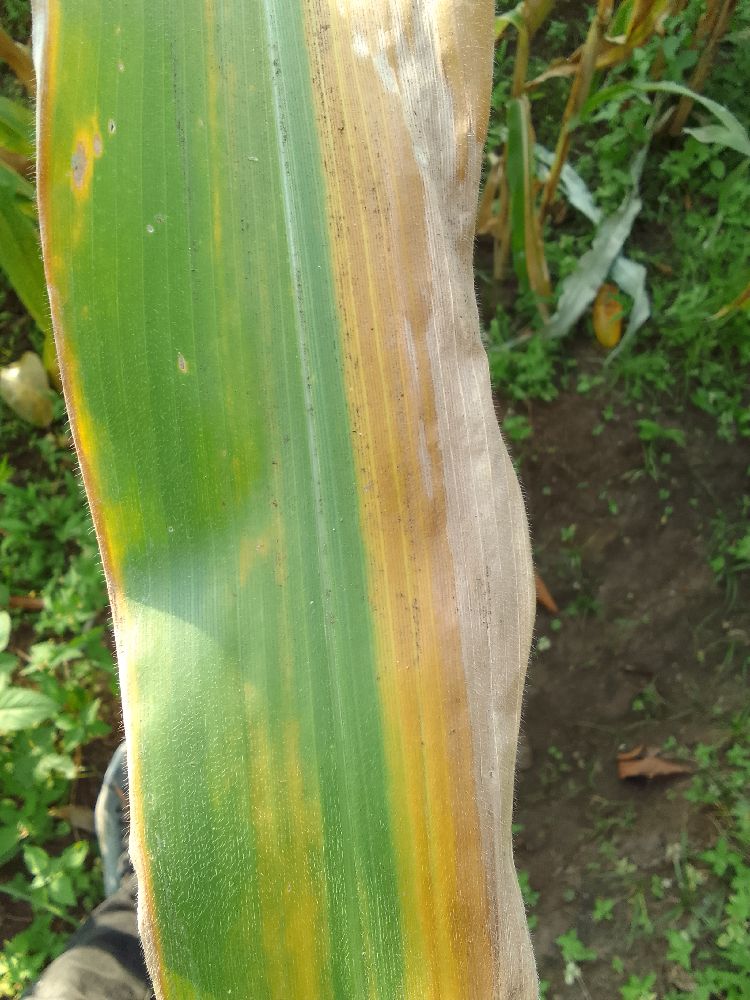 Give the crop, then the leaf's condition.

maize, maize lethal necrosis
